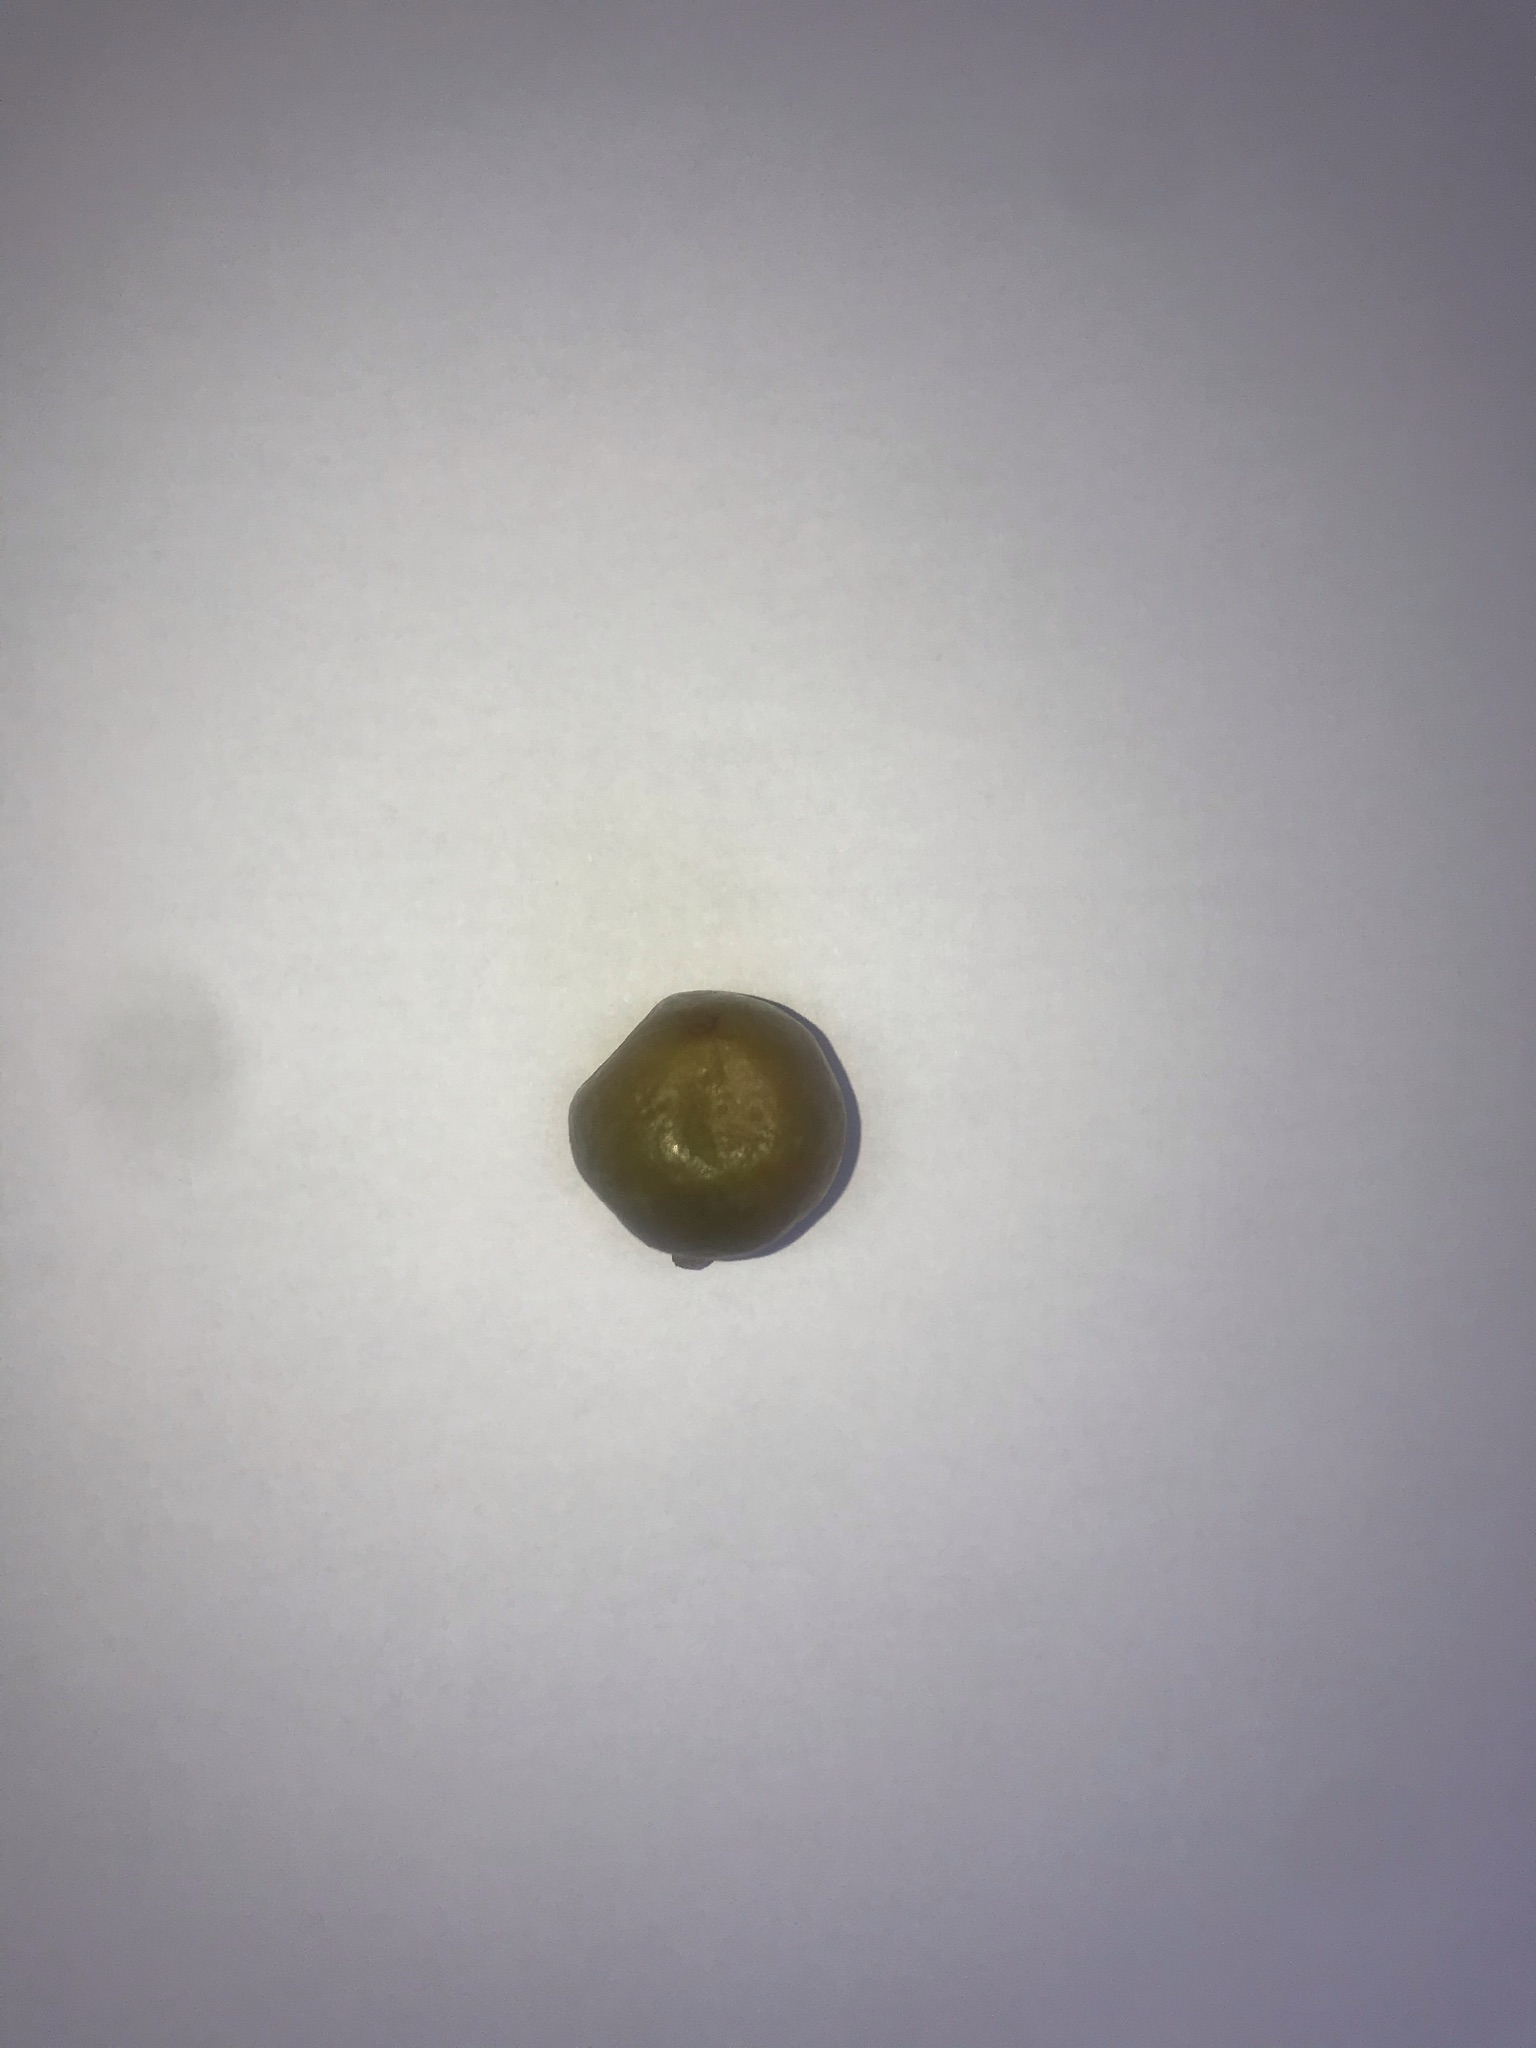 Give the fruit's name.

gabiroba
